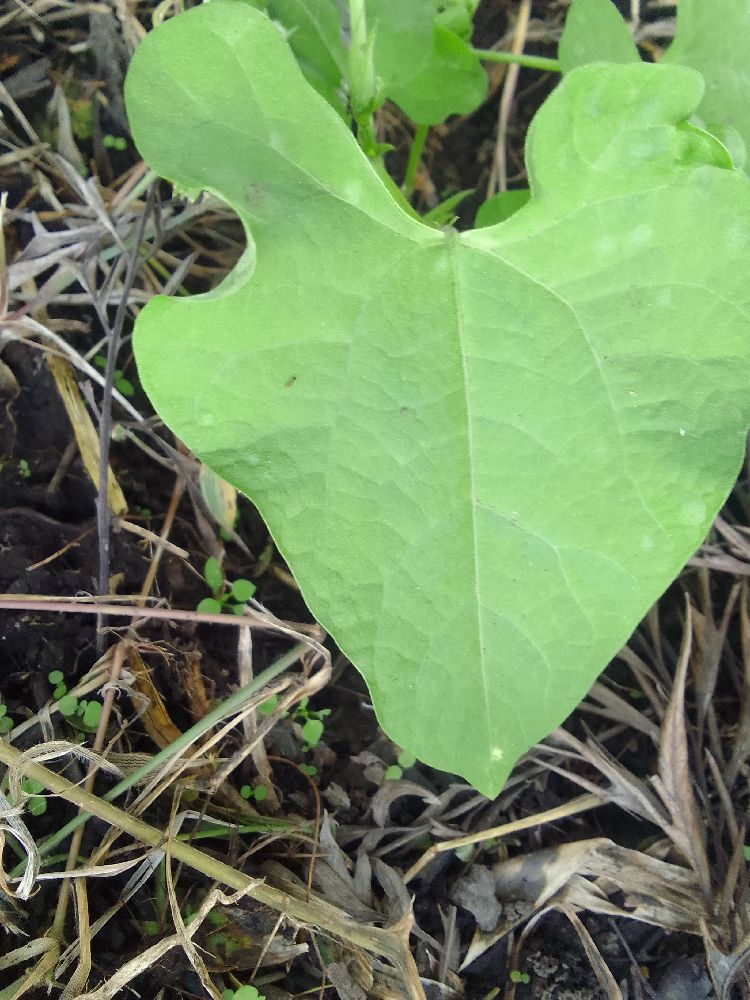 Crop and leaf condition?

common bean, healthy
